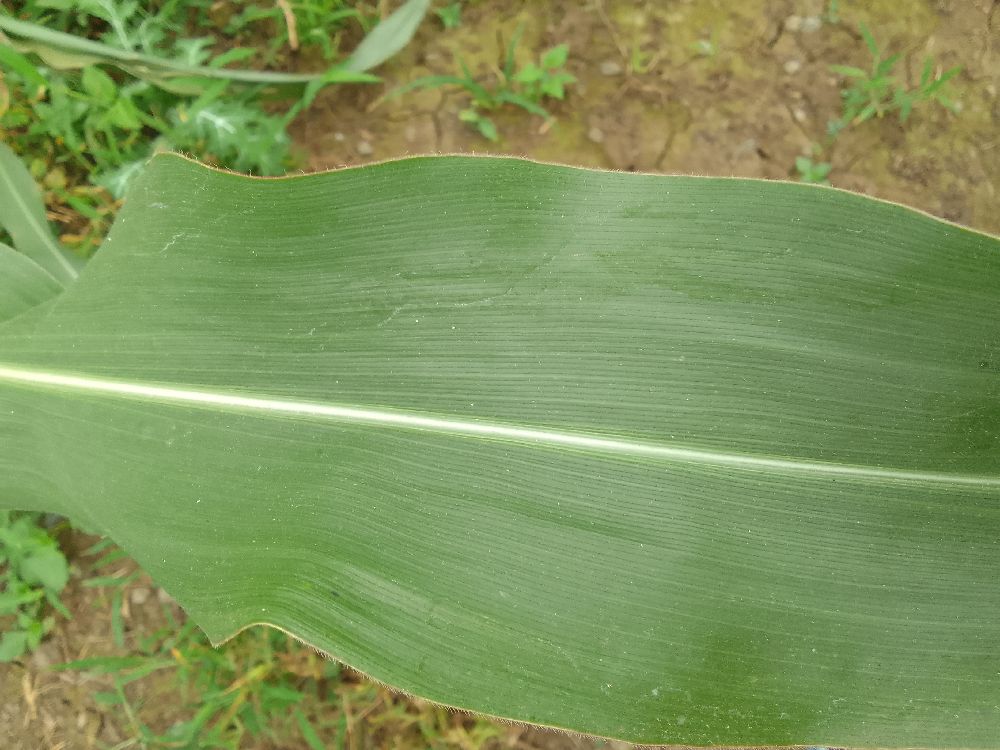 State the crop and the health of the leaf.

maize, healthy
